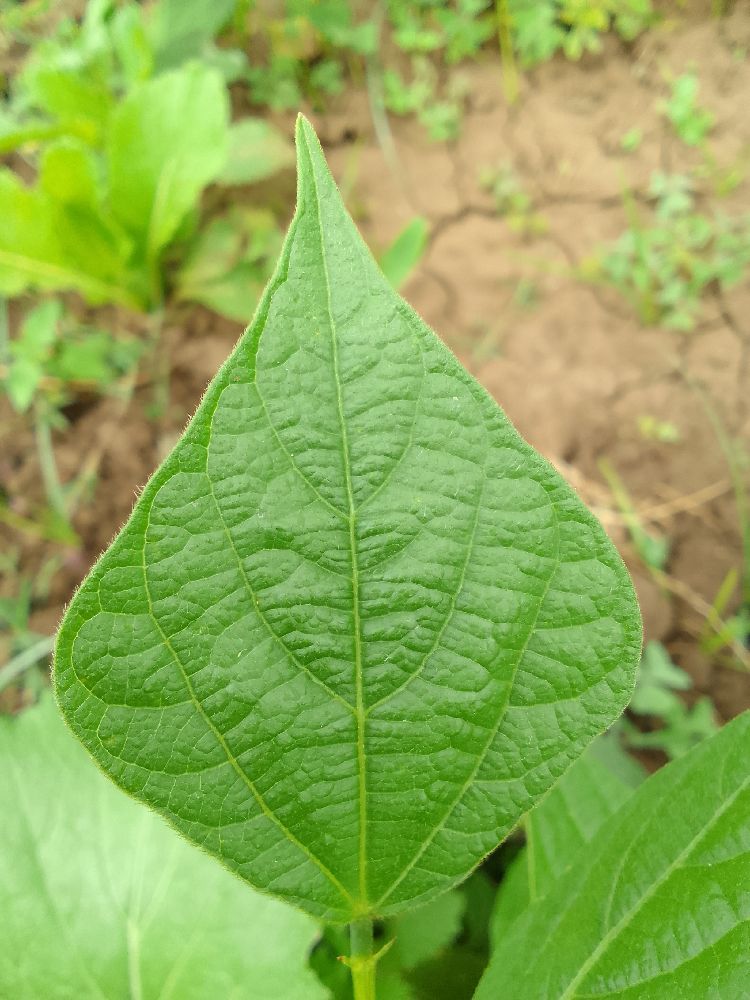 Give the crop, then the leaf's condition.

common bean, healthy
